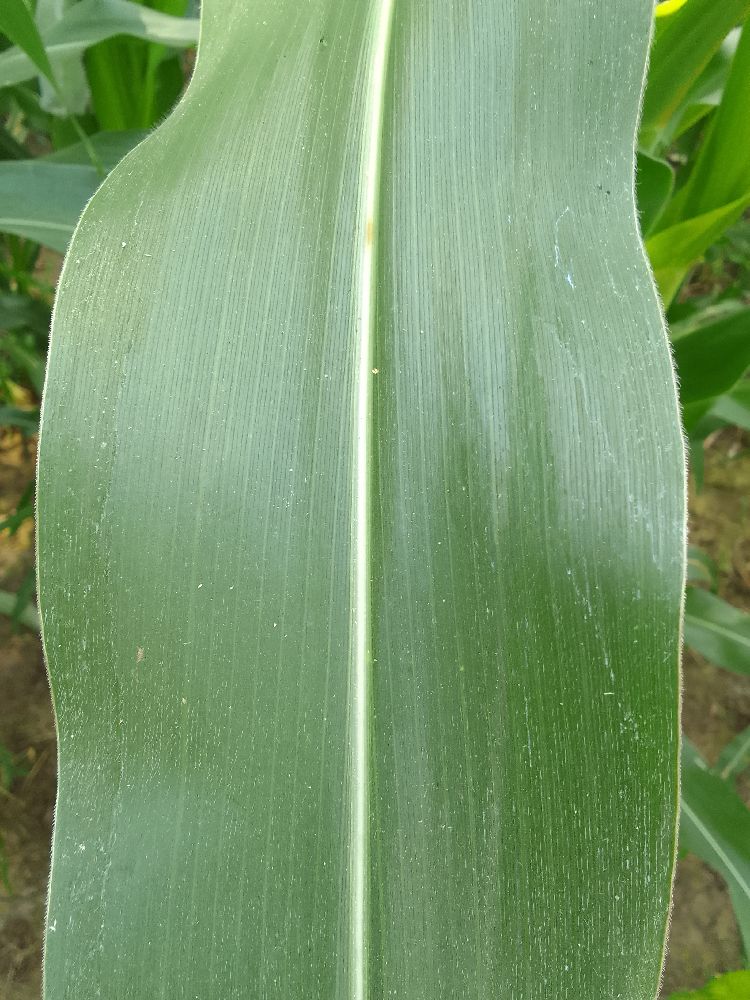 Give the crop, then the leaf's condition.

maize, healthy
